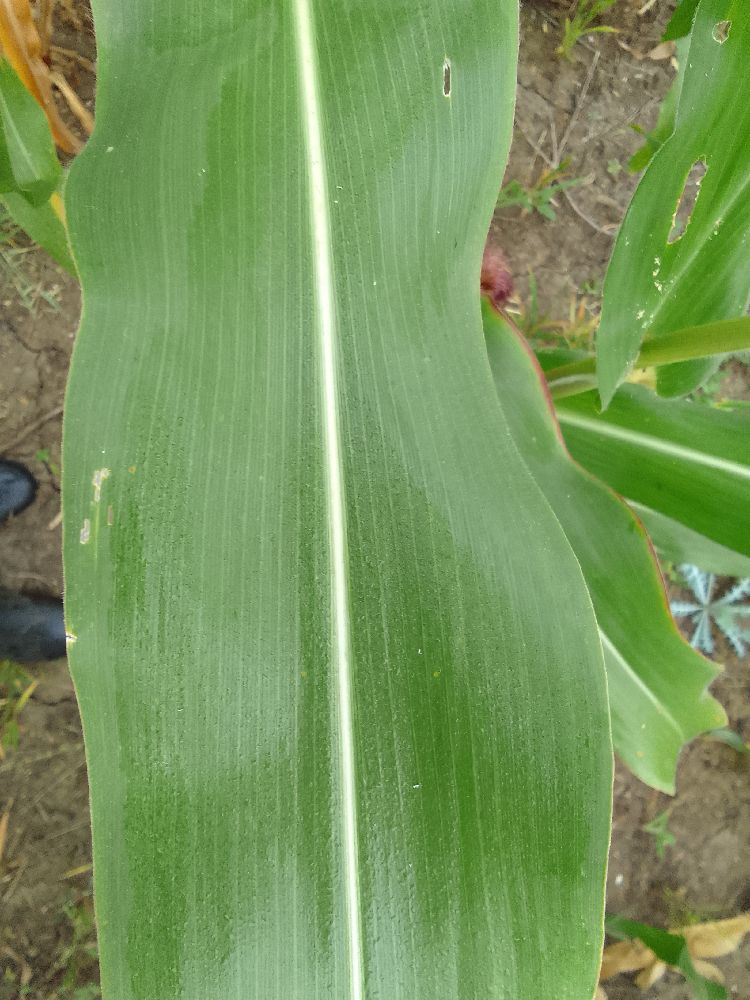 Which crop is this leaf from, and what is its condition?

maize, healthy
